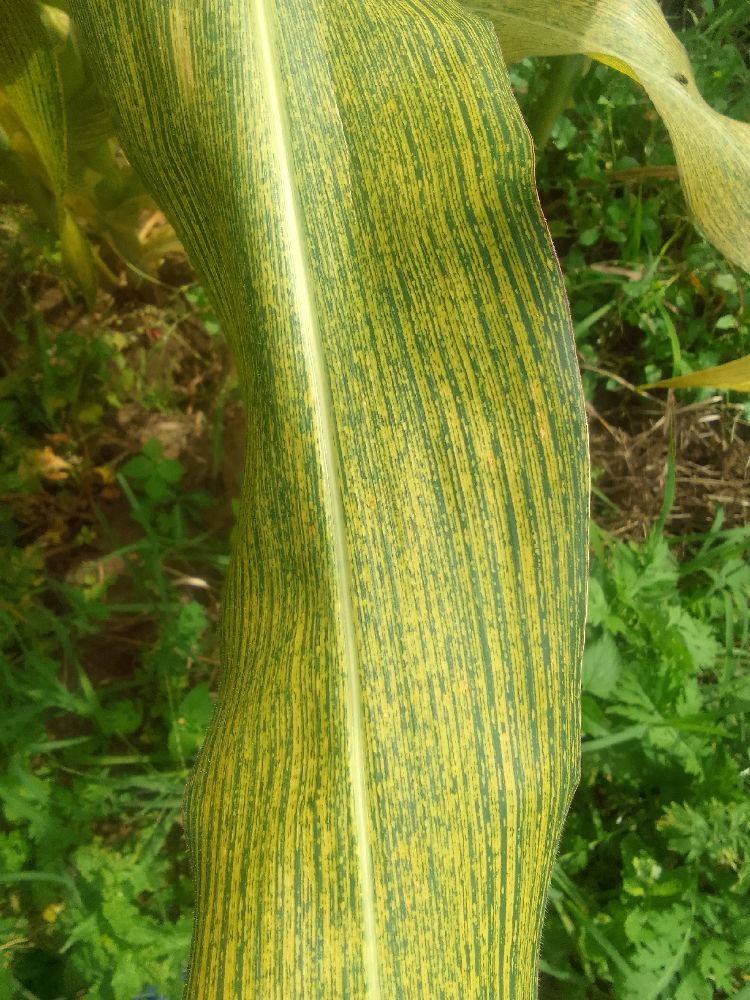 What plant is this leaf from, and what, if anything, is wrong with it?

maize, maize streak virus
